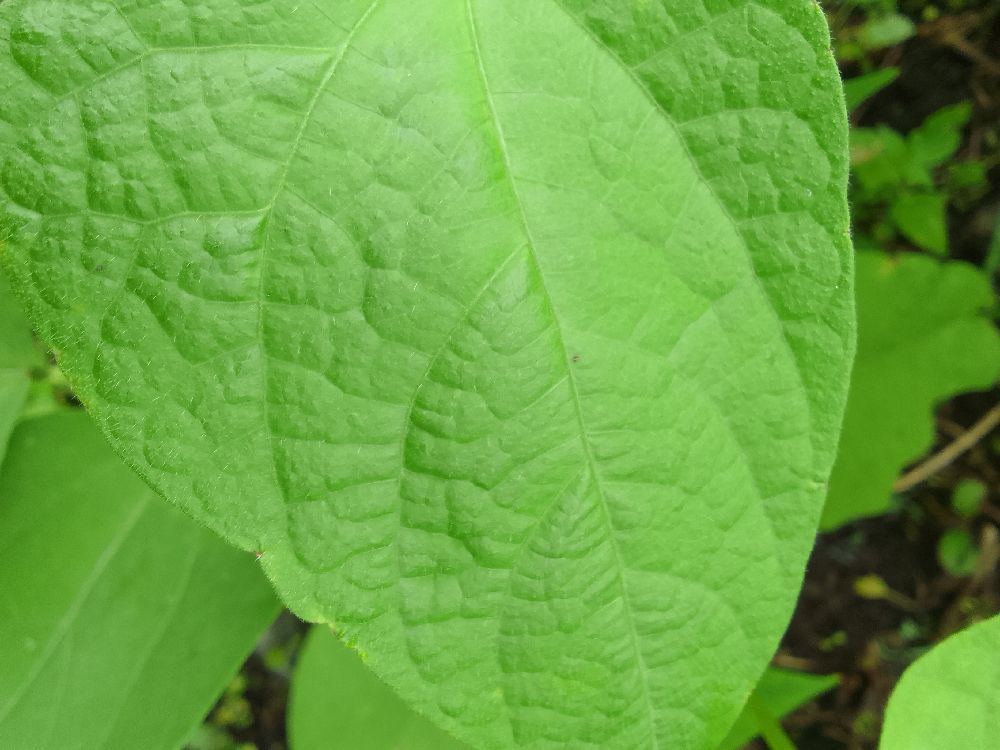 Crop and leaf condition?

common bean, healthy
